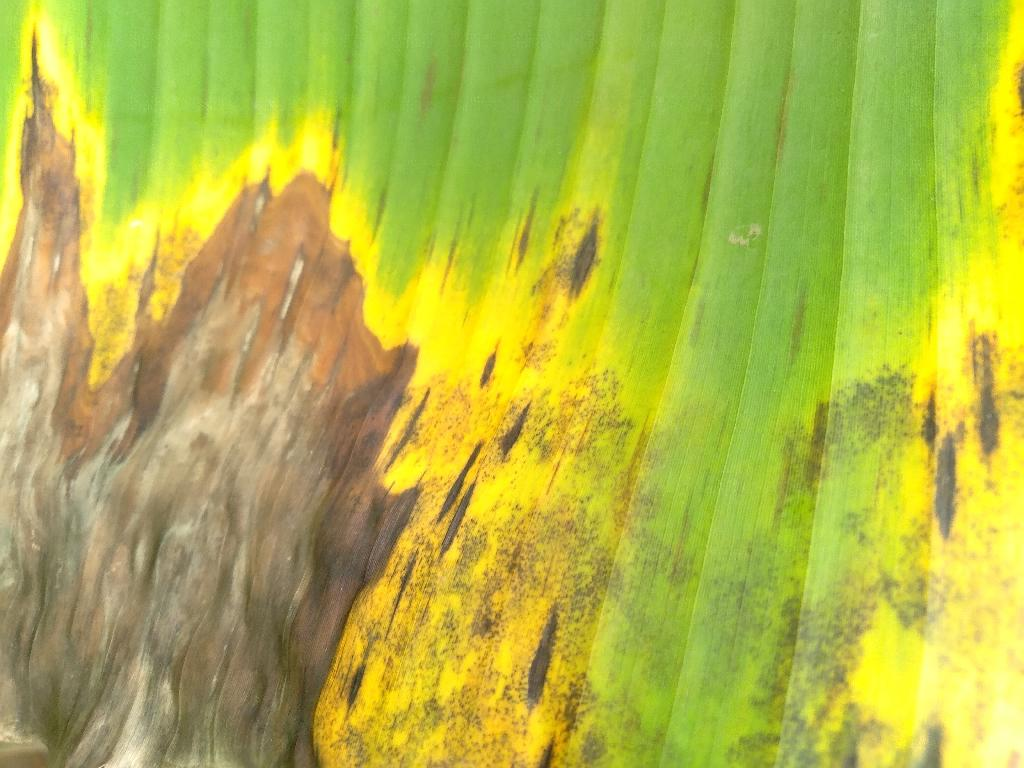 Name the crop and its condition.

banana, black sigatoka
